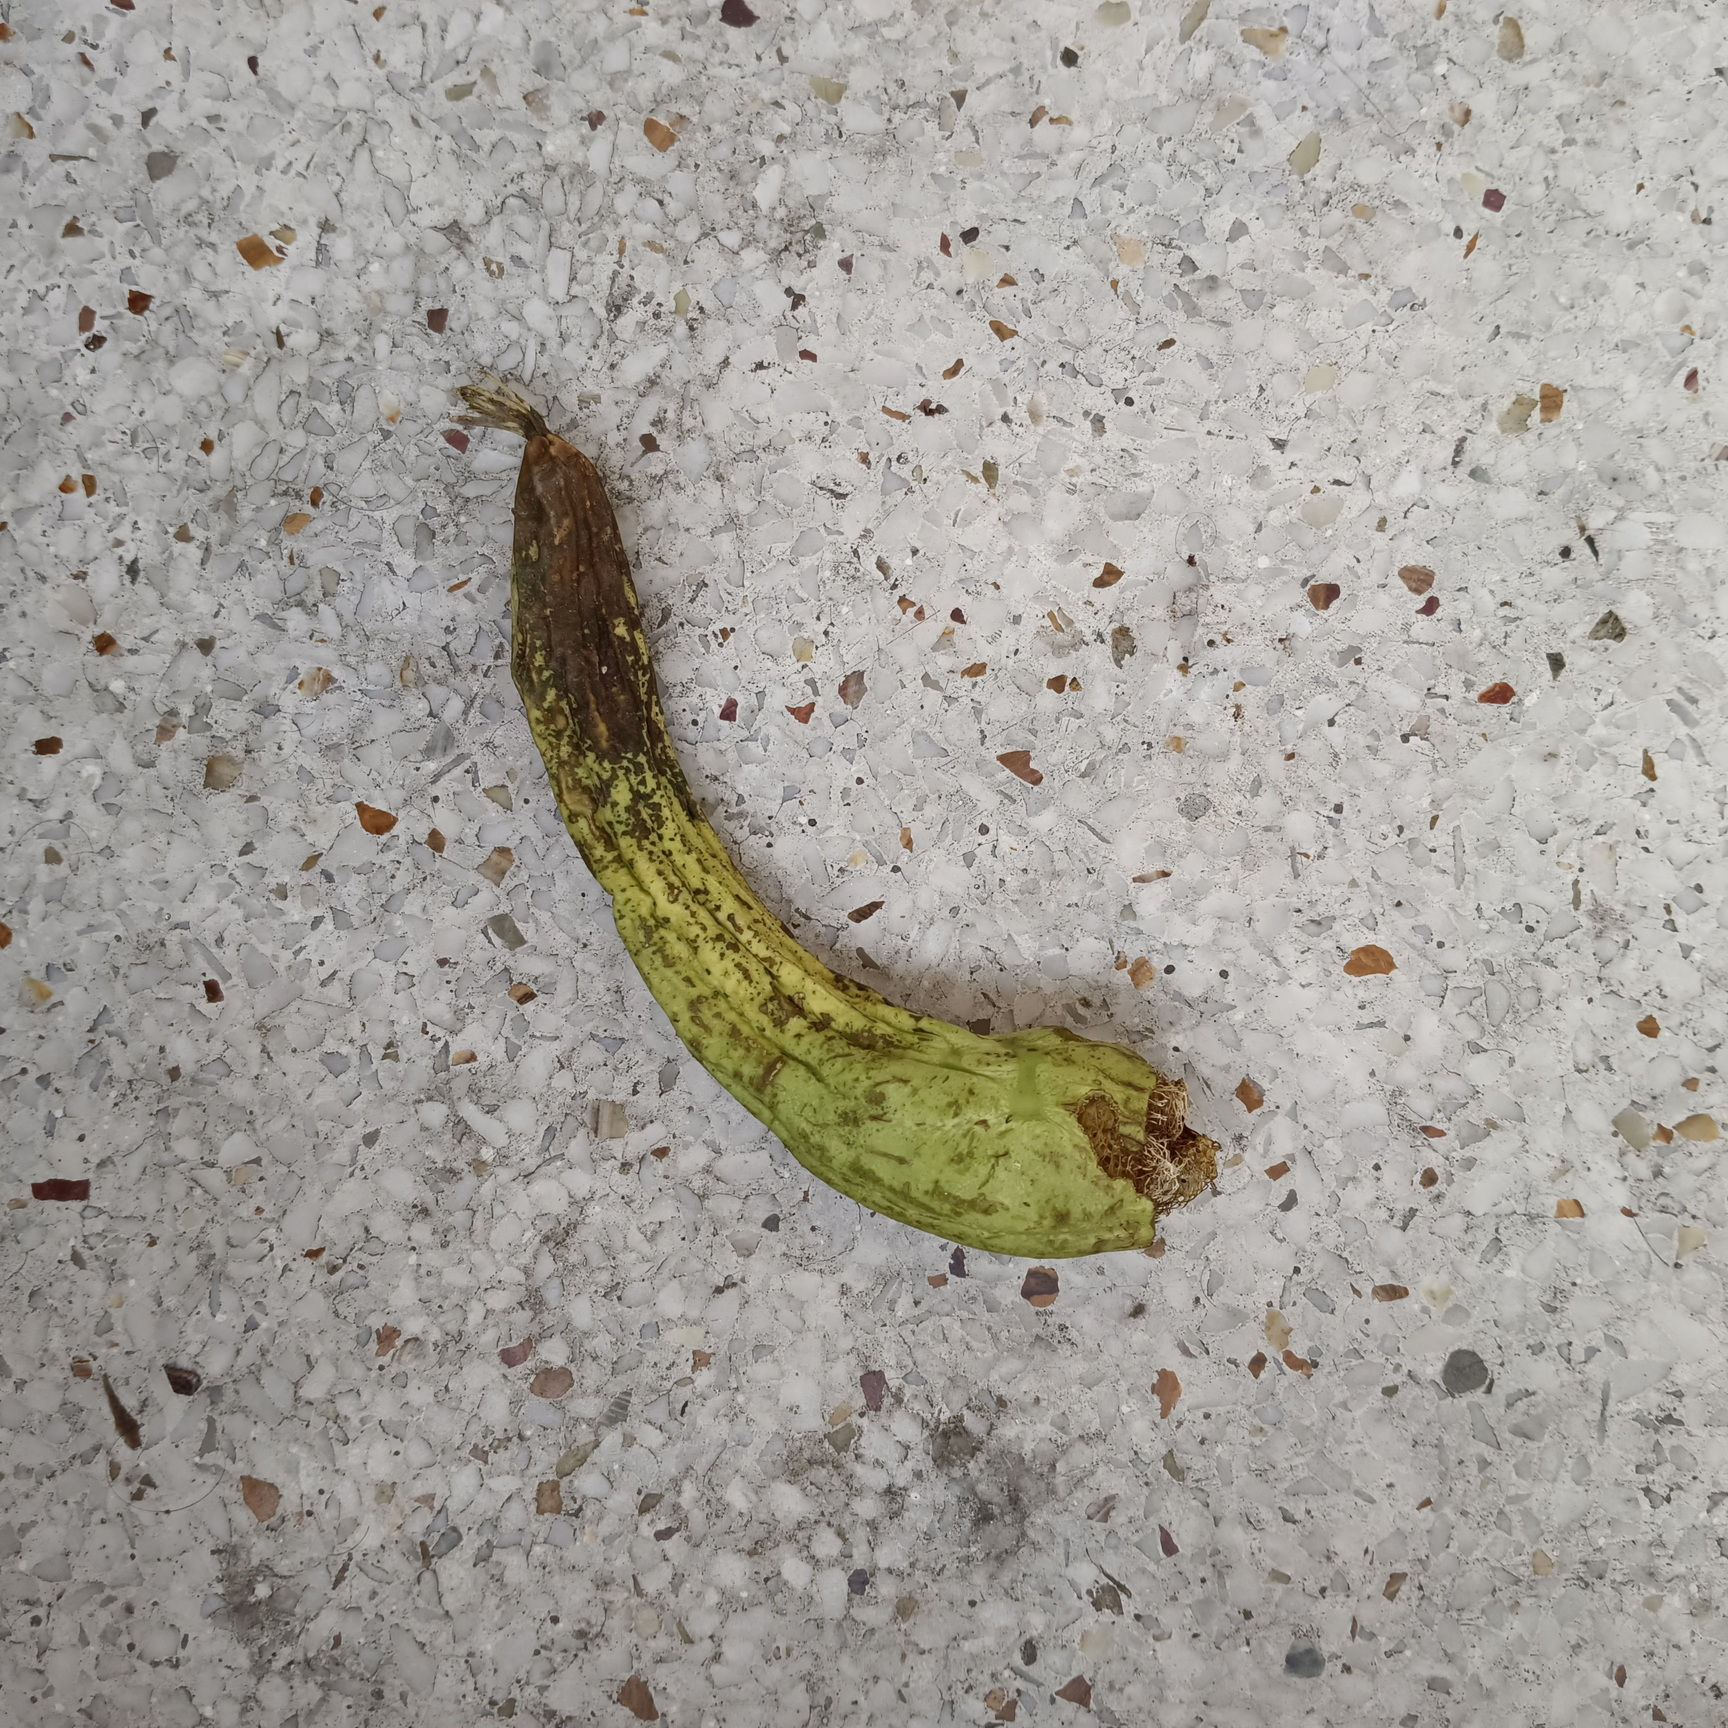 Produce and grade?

luffa, faulty
